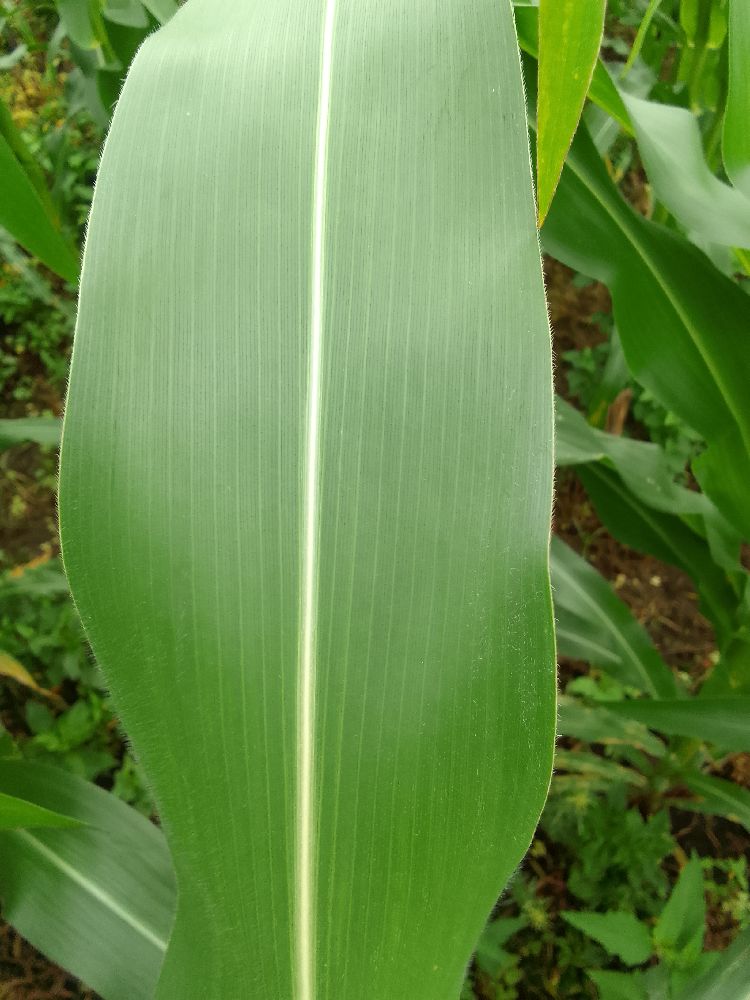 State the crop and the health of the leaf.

maize, healthy
